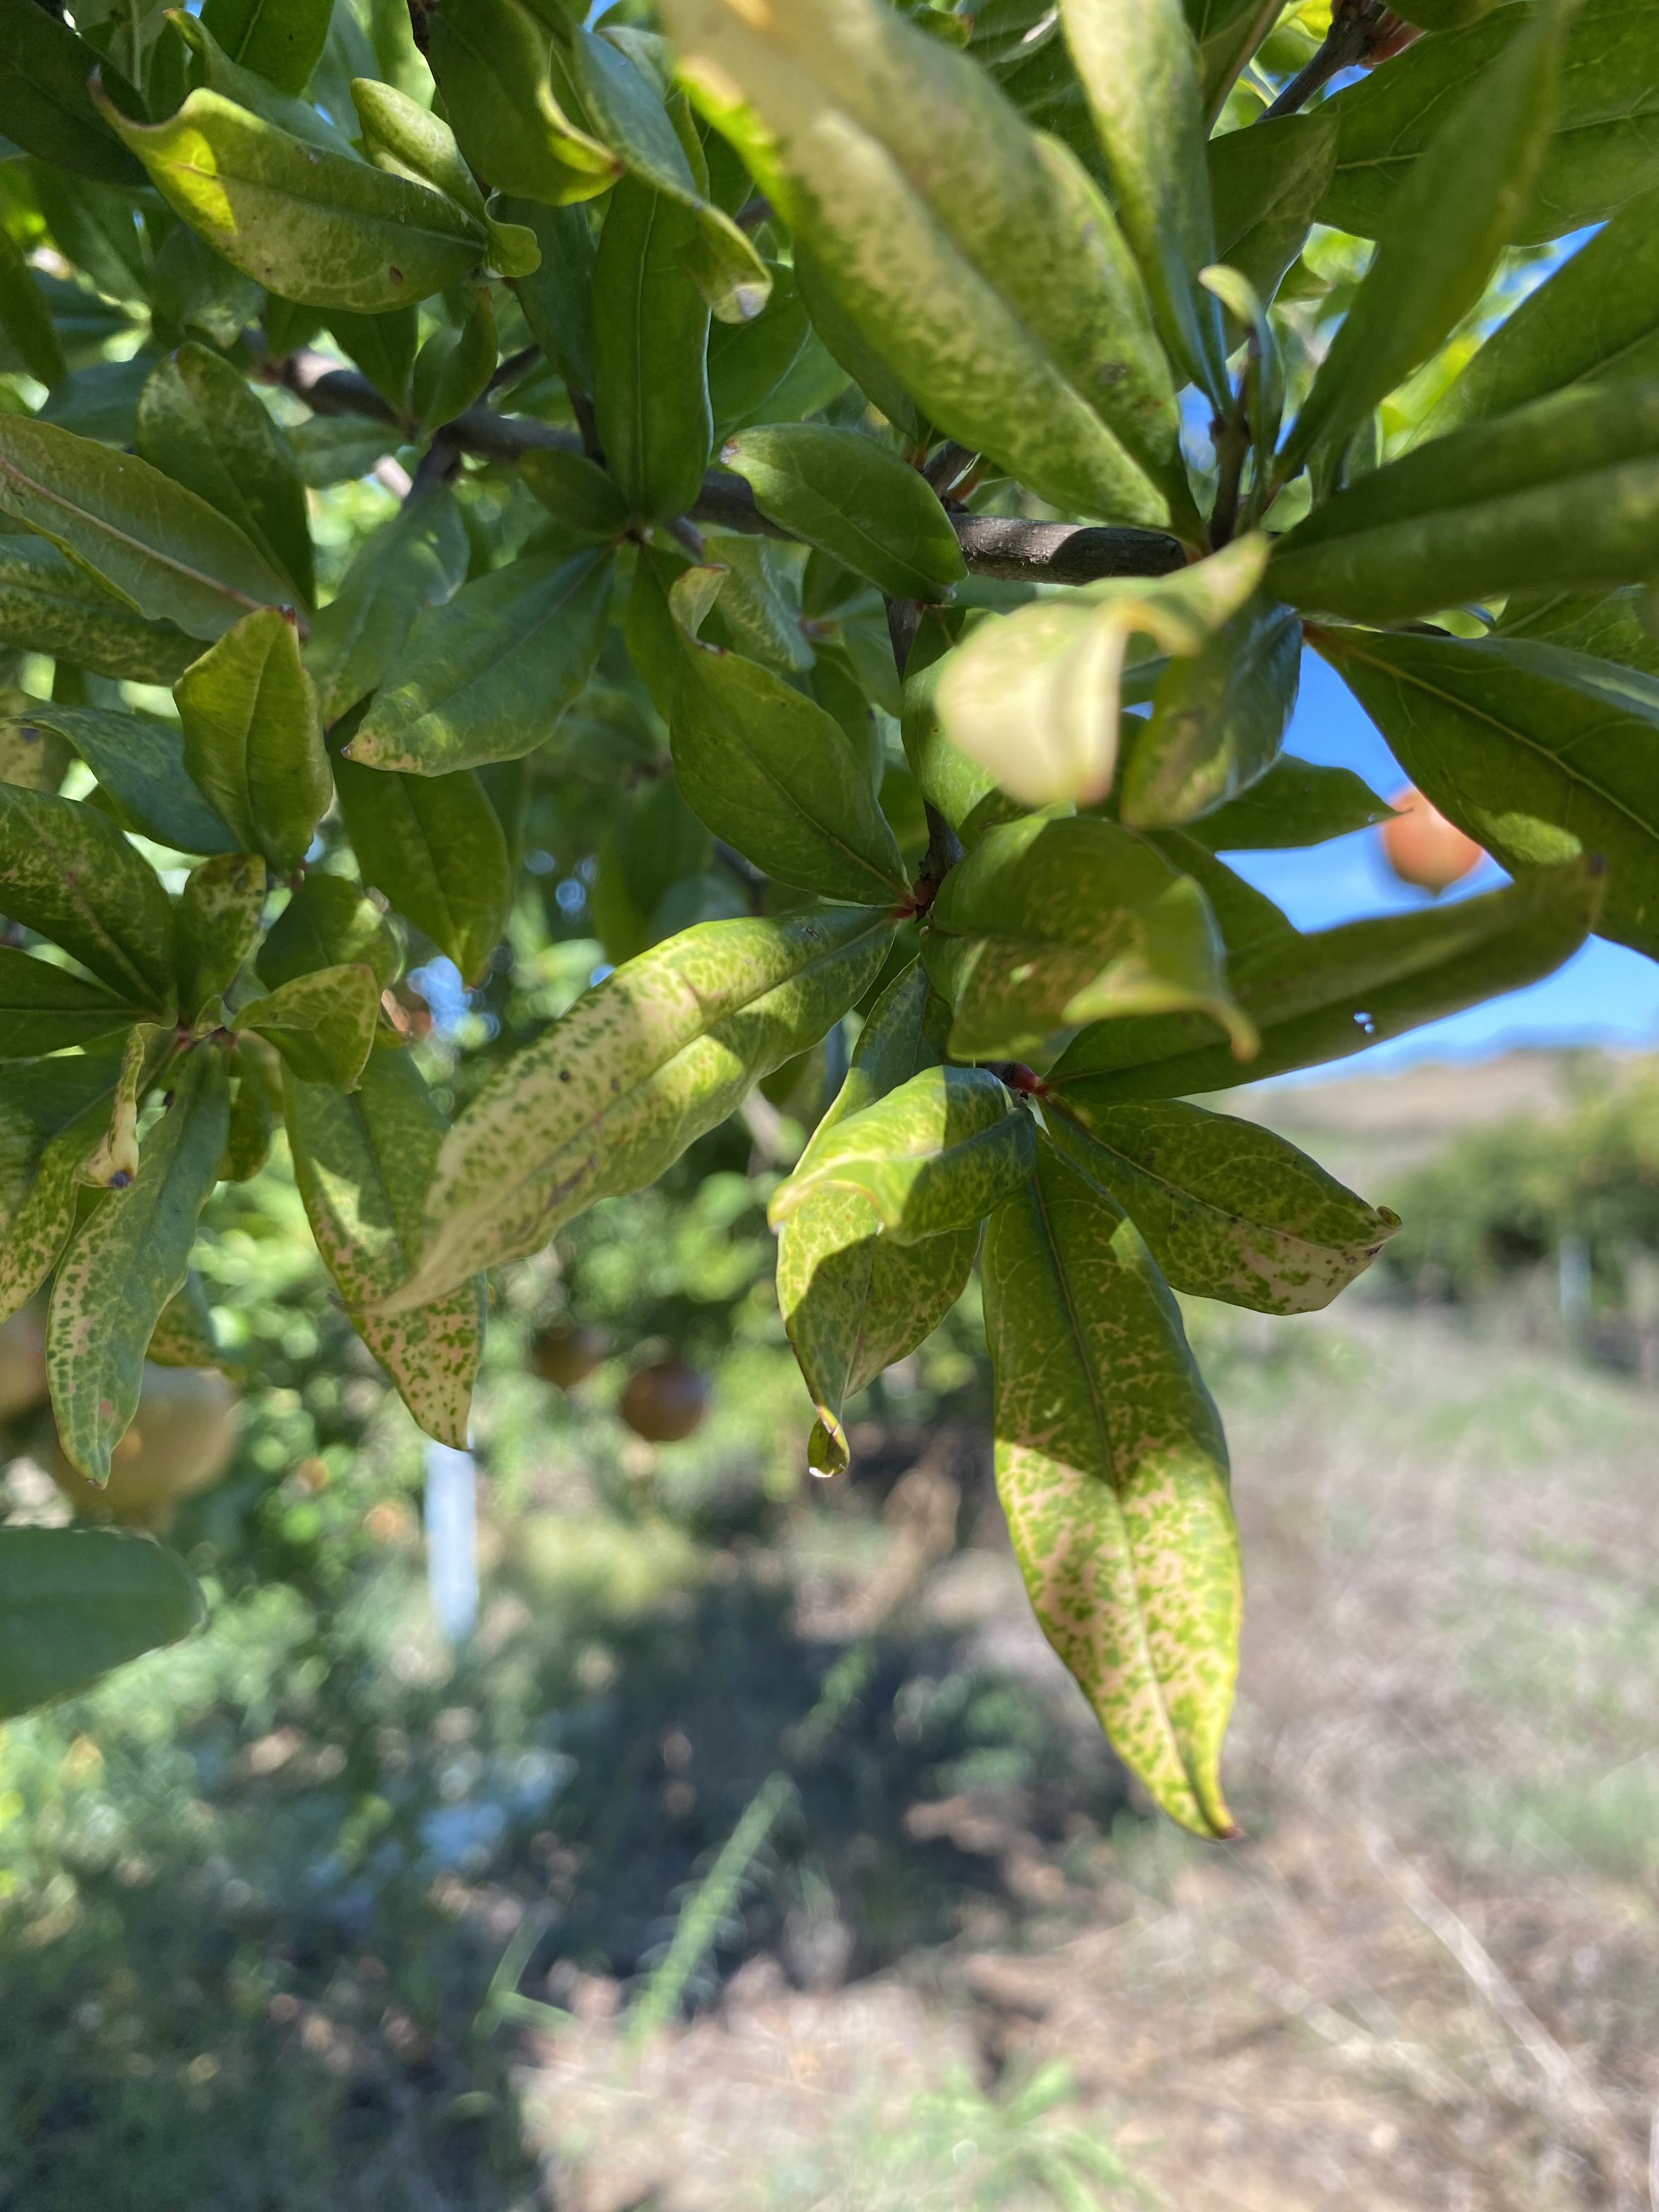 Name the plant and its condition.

pomegranate, drought
